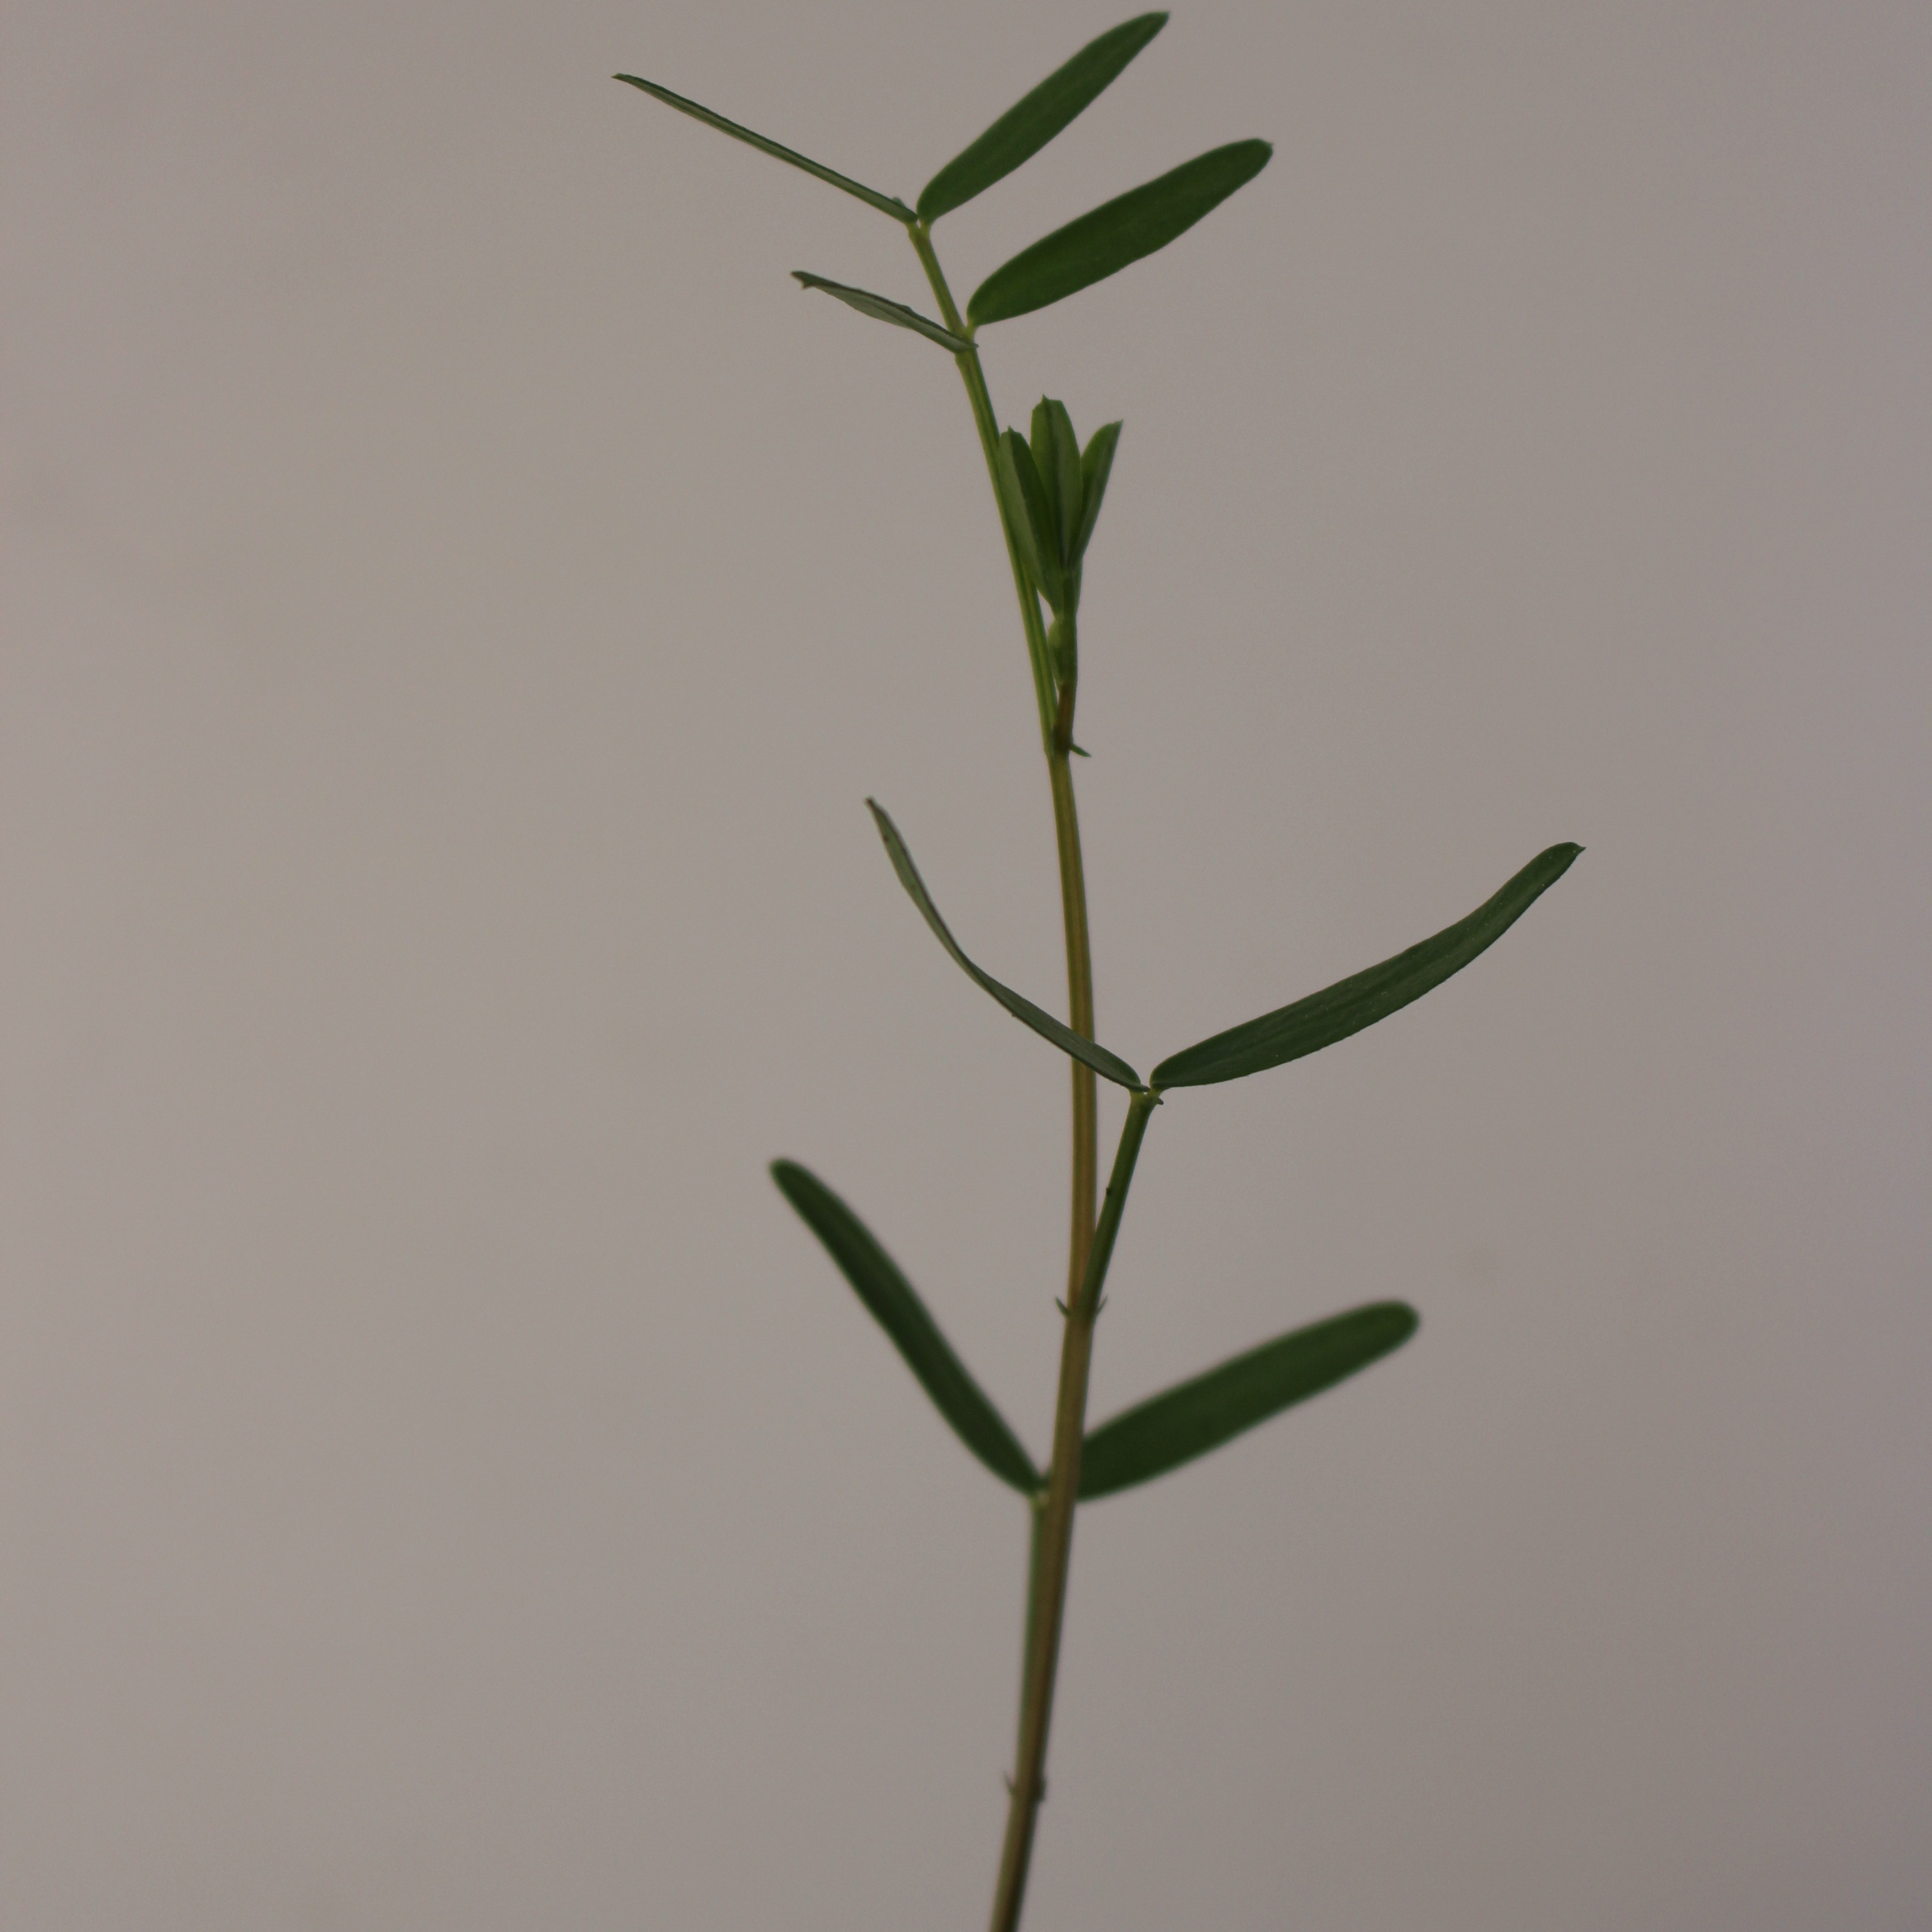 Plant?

Vicia sativa
